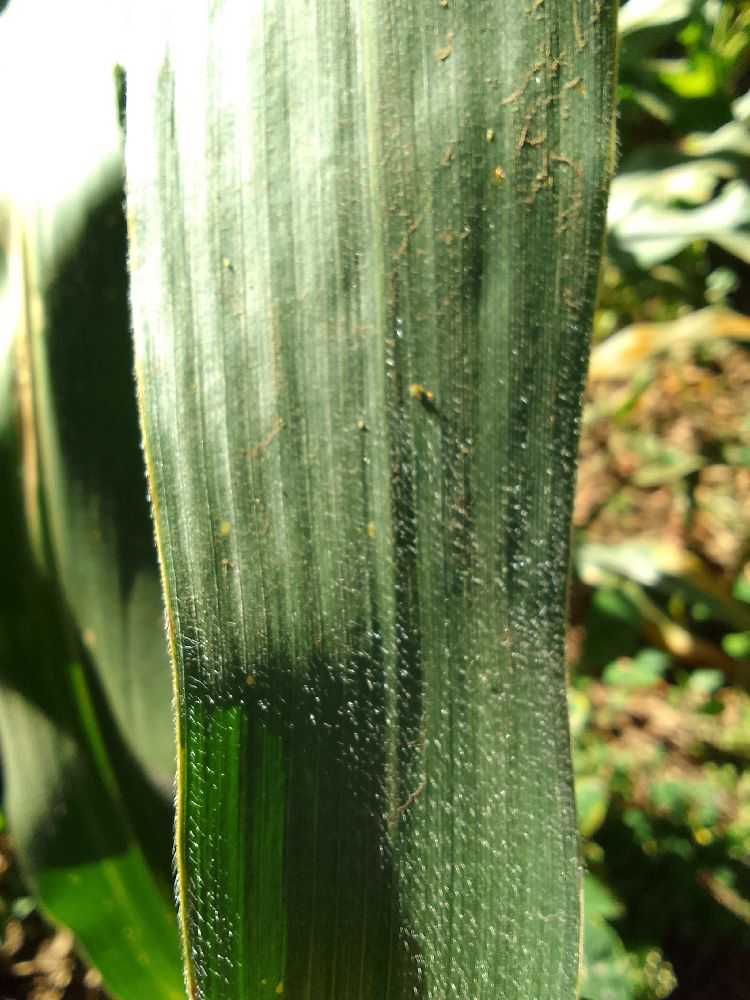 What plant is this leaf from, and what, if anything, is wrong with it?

maize, healthy
